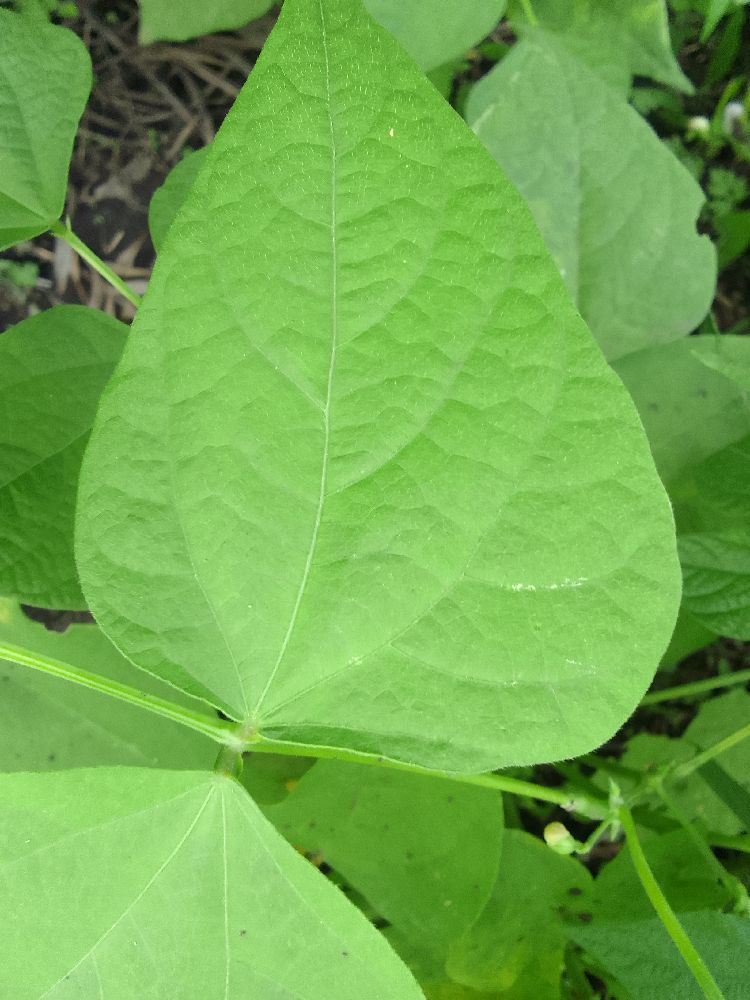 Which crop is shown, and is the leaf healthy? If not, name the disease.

common bean, healthy
